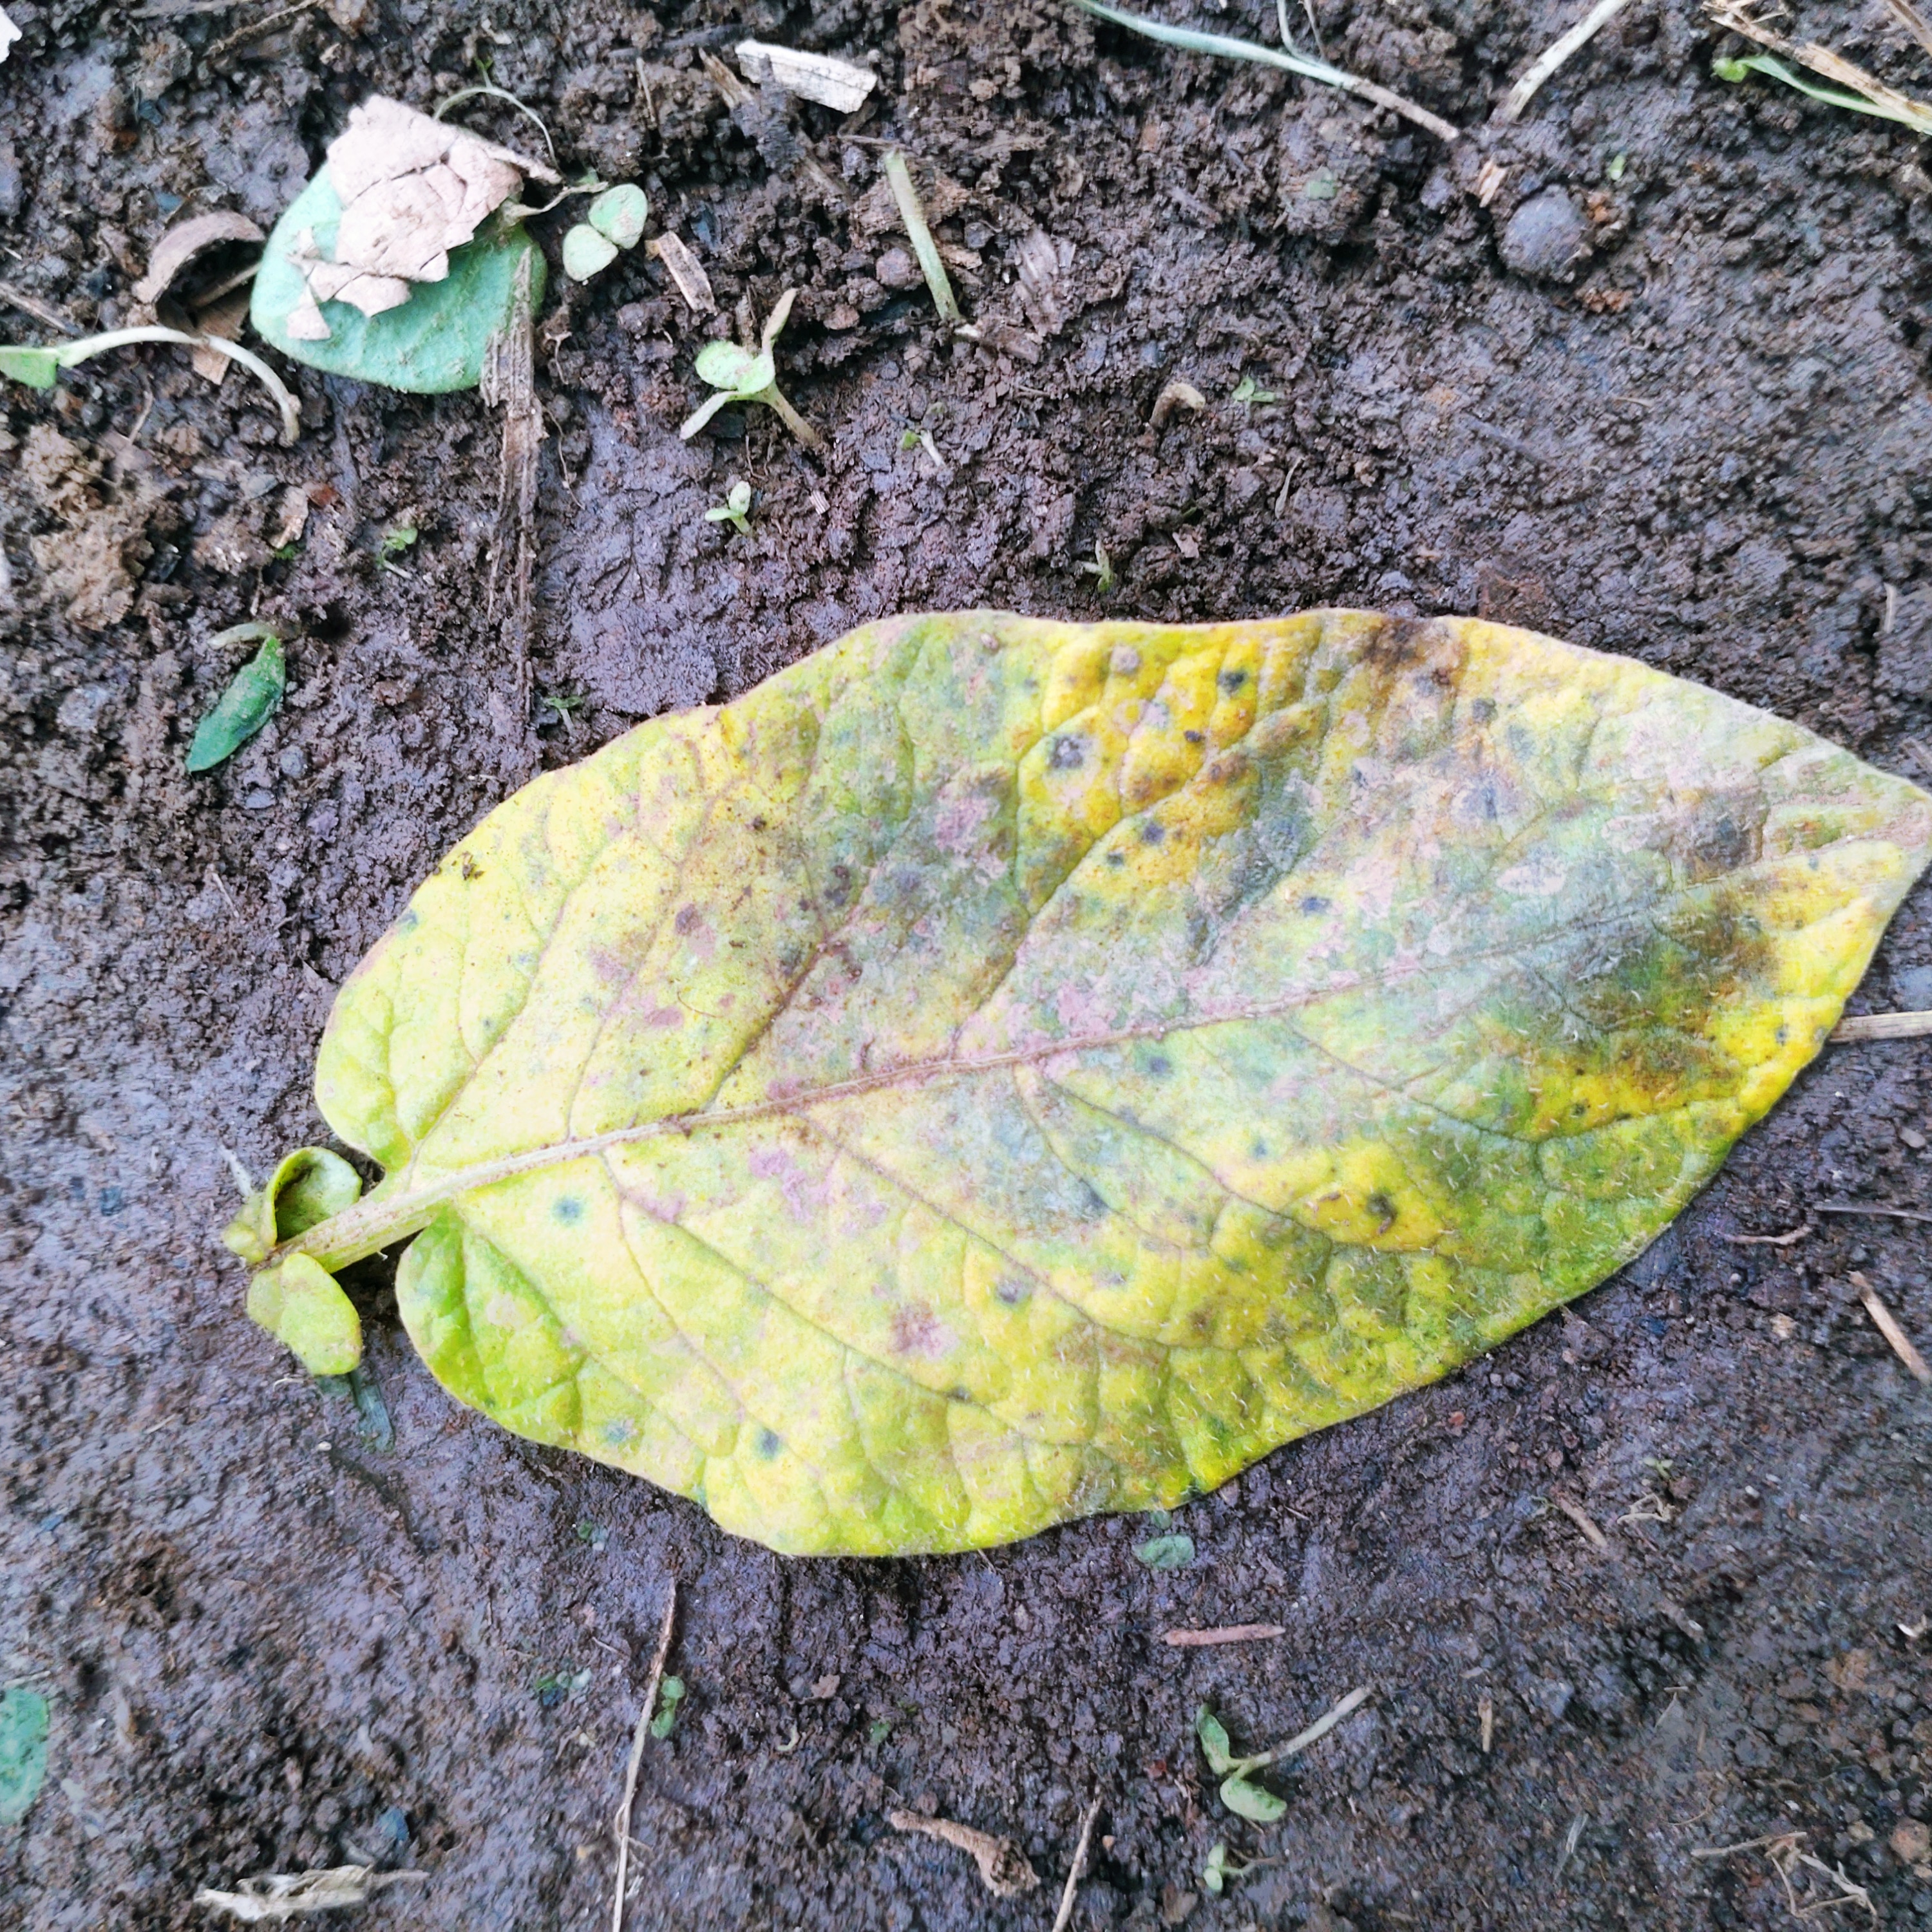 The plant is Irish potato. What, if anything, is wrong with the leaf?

late blight
